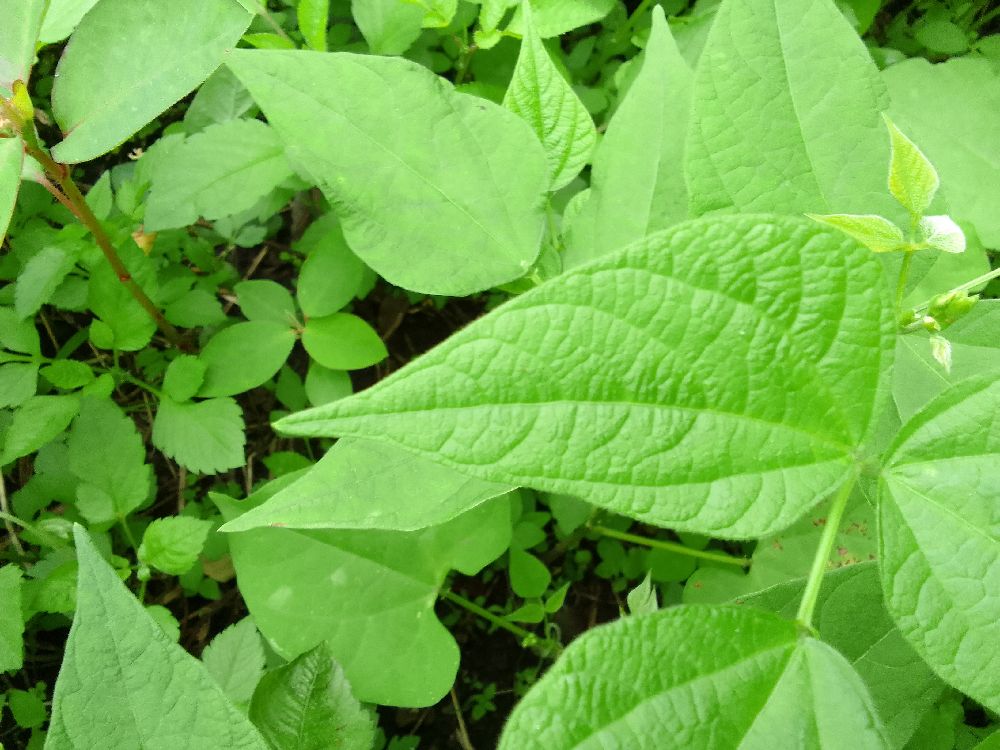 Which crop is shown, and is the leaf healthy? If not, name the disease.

common bean, healthy
